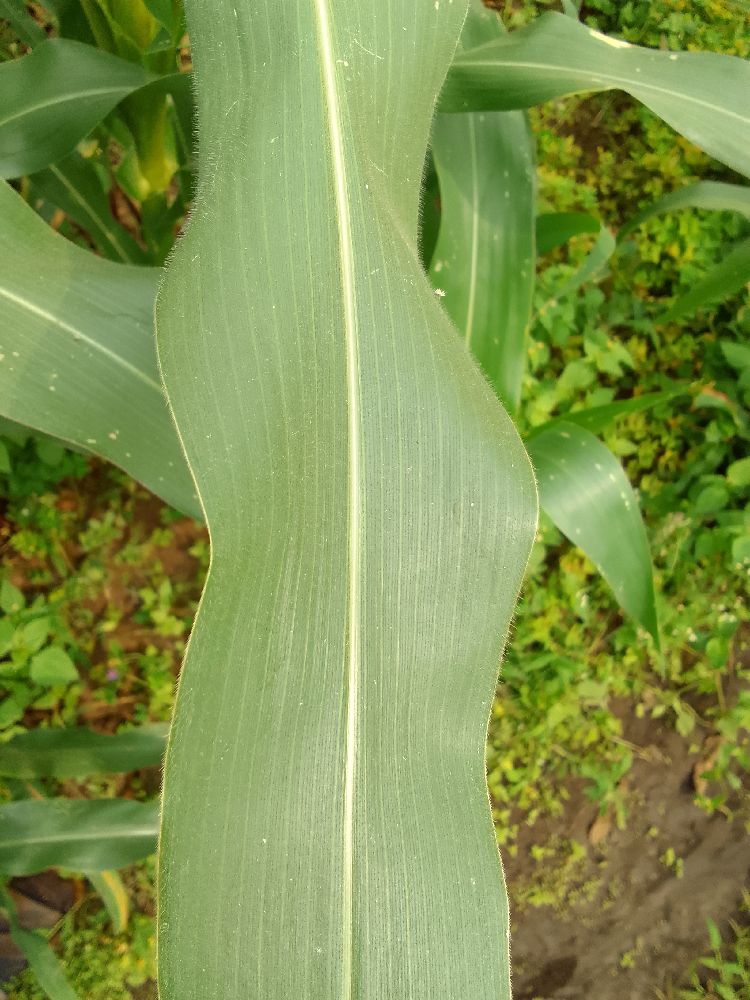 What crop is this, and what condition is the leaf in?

maize, healthy
